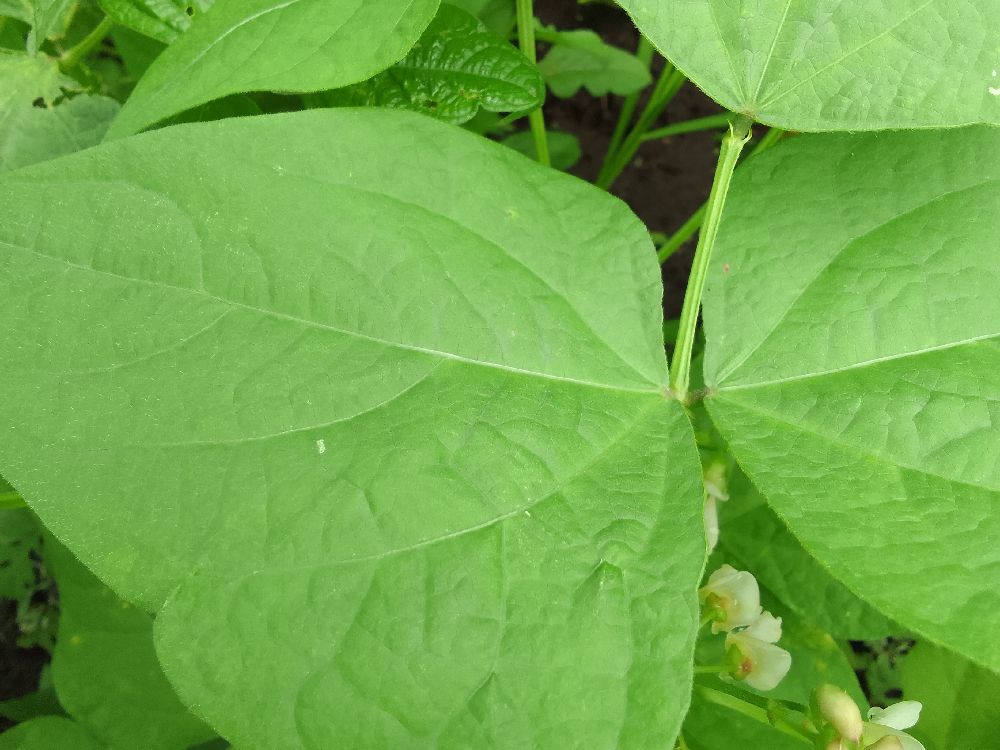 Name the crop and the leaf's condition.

common bean, healthy
